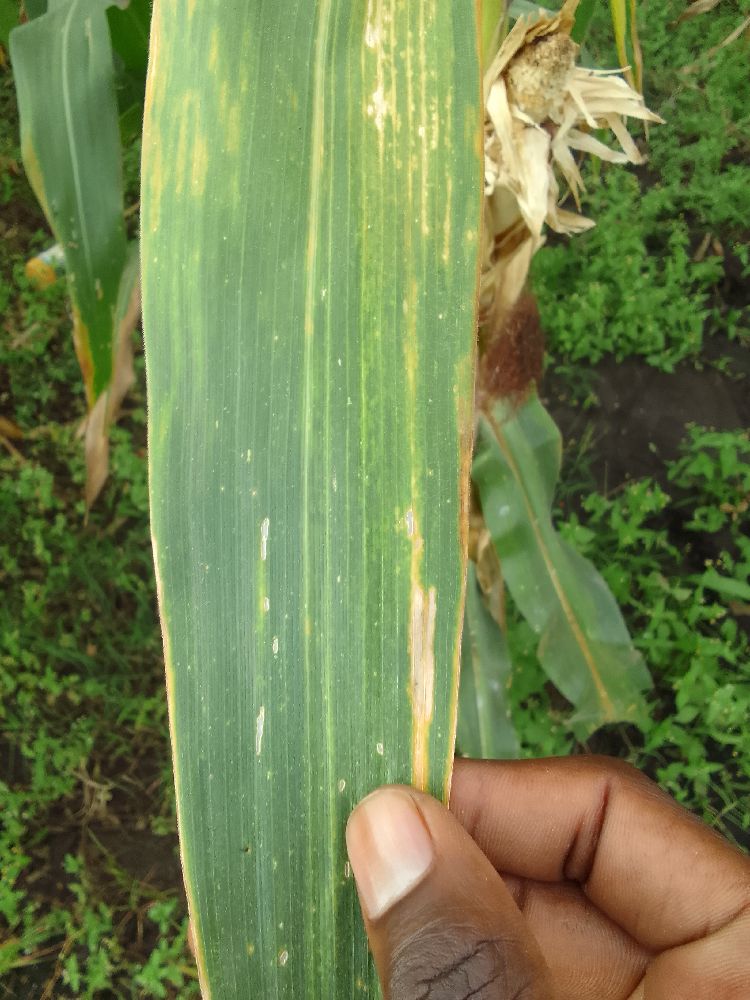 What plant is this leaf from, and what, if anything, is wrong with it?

maize, maize lethal necrosis
